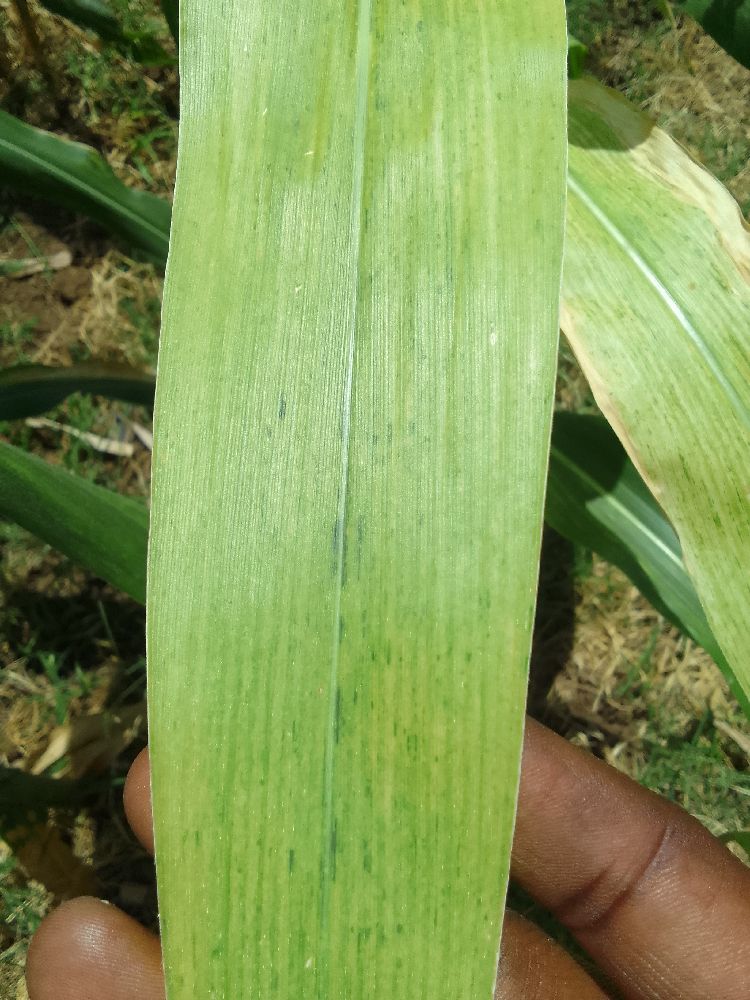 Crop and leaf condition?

maize, maize lethal necrosis
